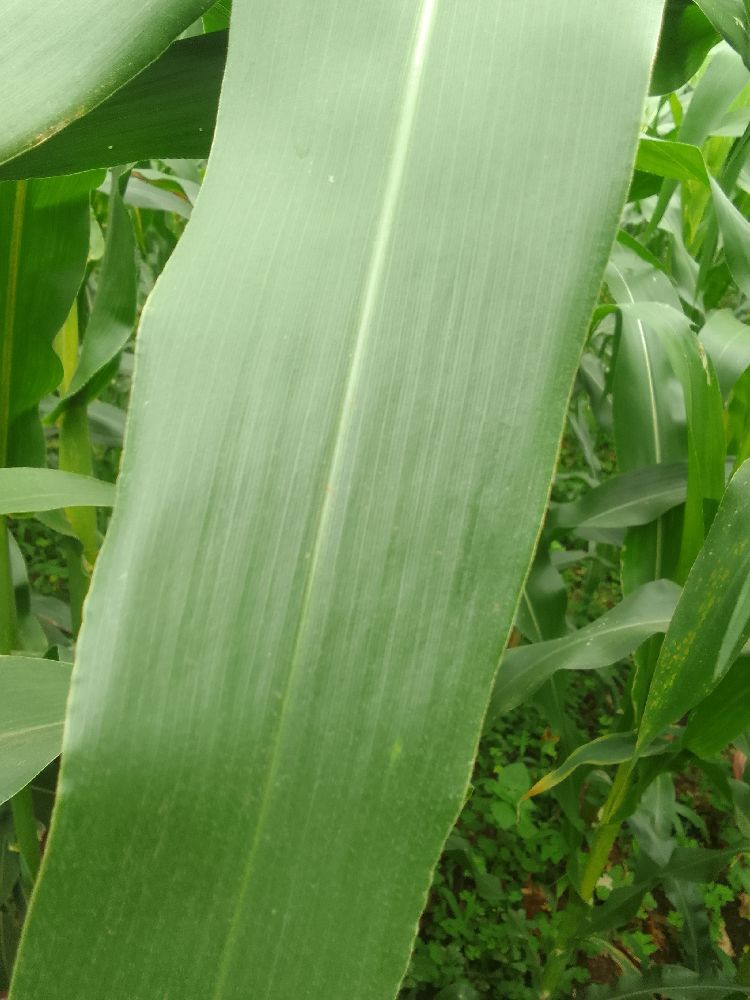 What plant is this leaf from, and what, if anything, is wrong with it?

maize, healthy
